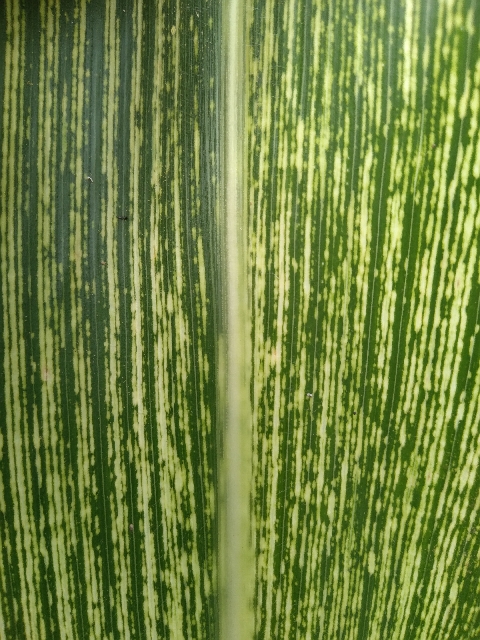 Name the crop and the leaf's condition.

maize, maize streak virus
